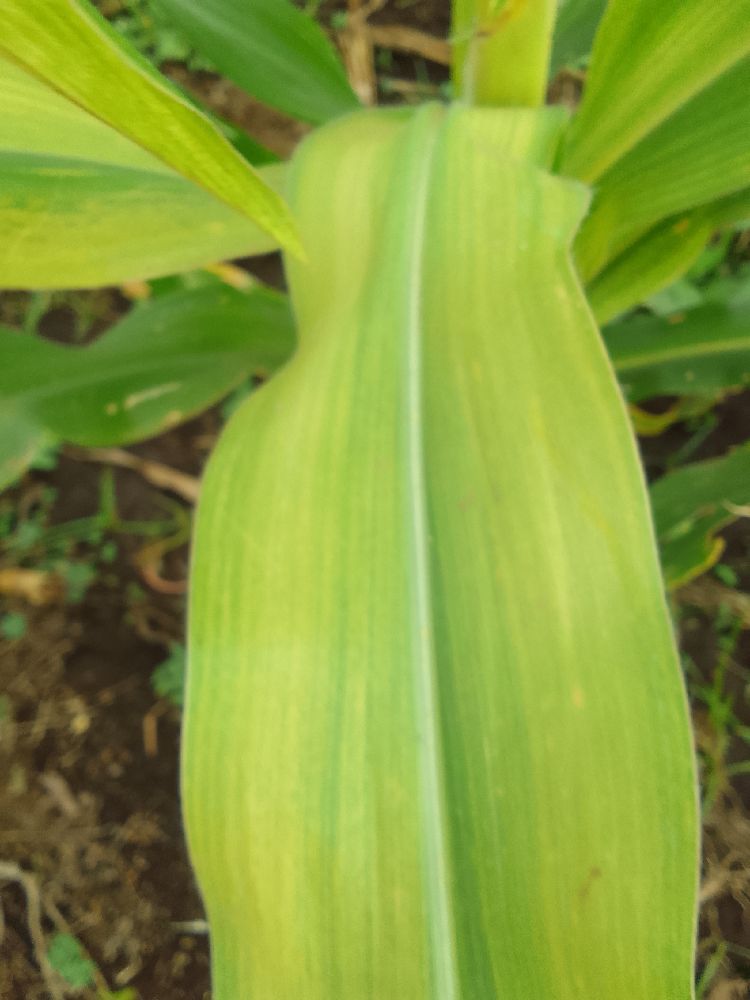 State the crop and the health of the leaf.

maize, maize lethal necrosis
